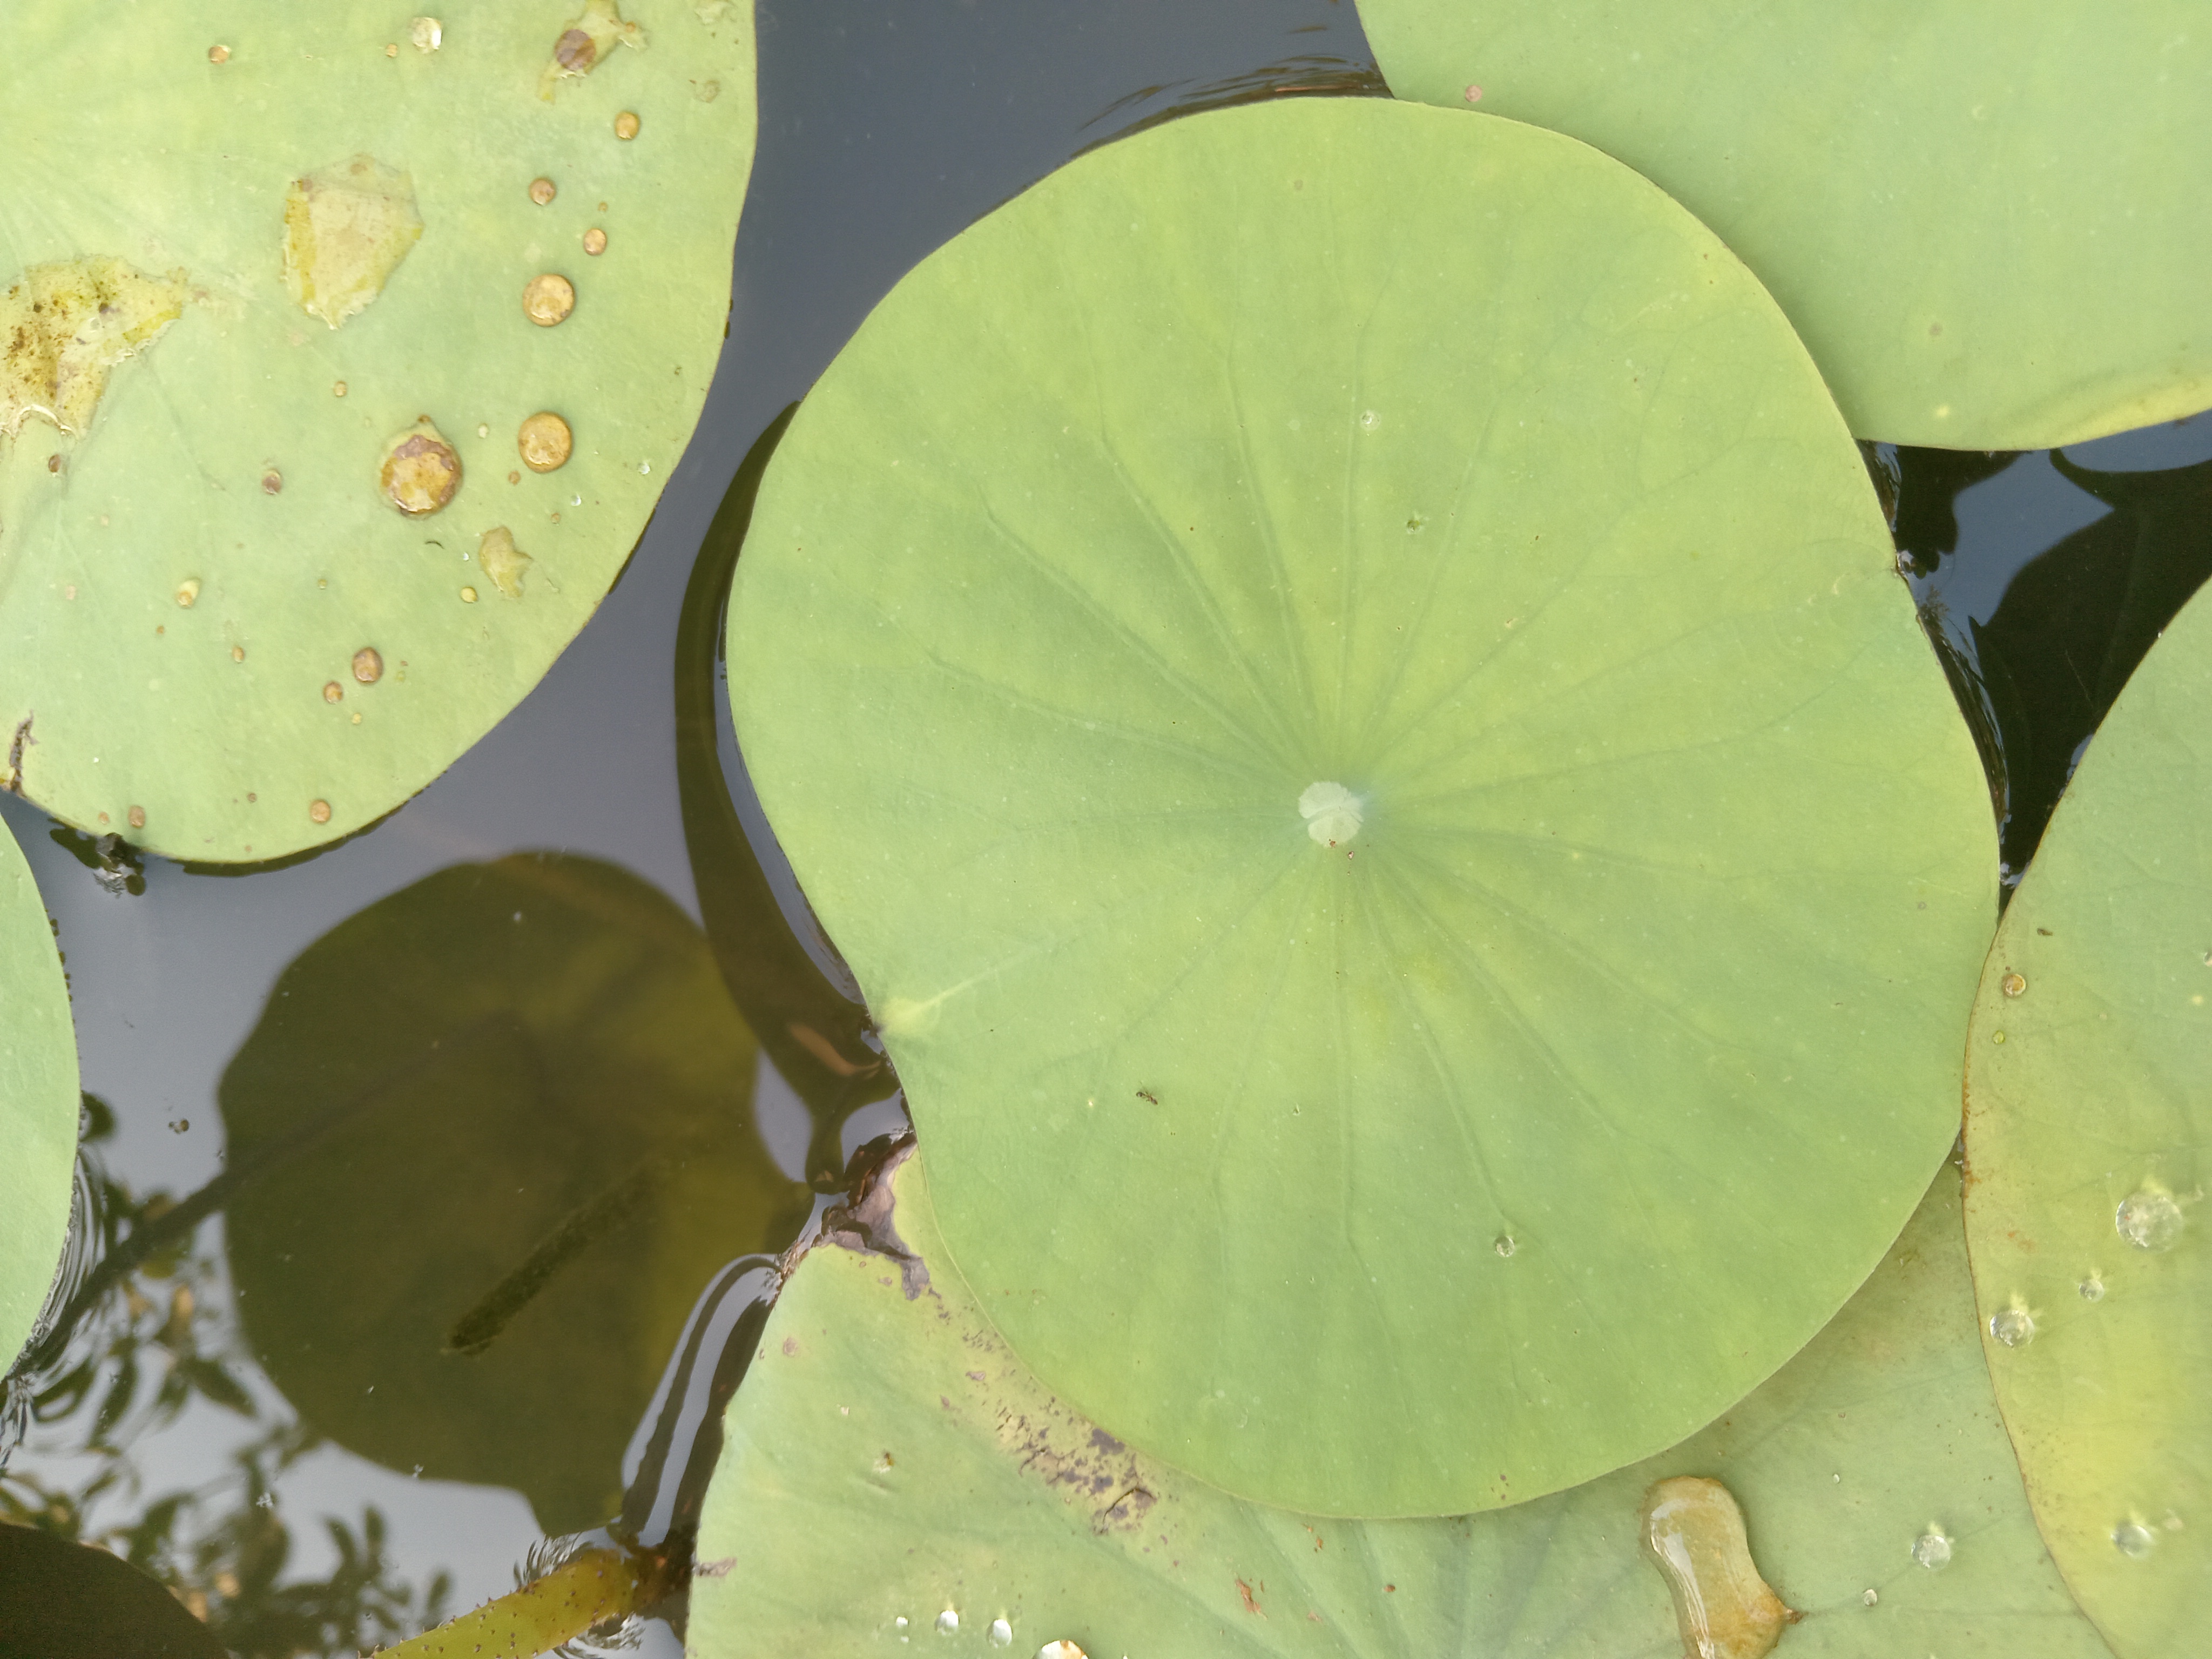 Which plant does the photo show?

lotus
